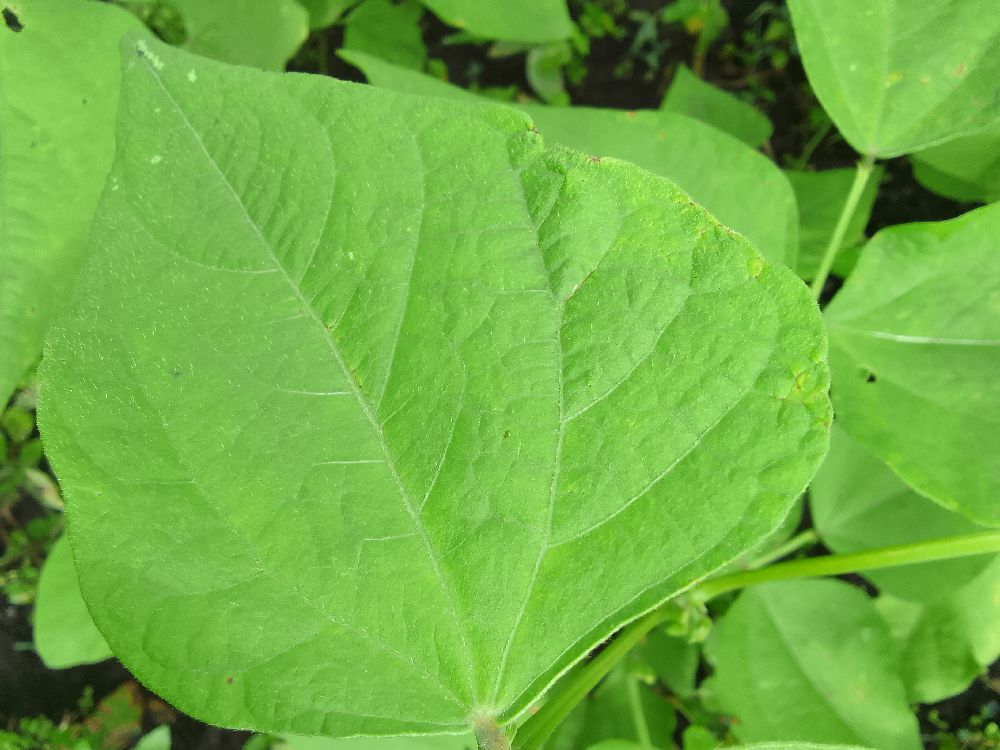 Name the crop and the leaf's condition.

common bean, healthy
